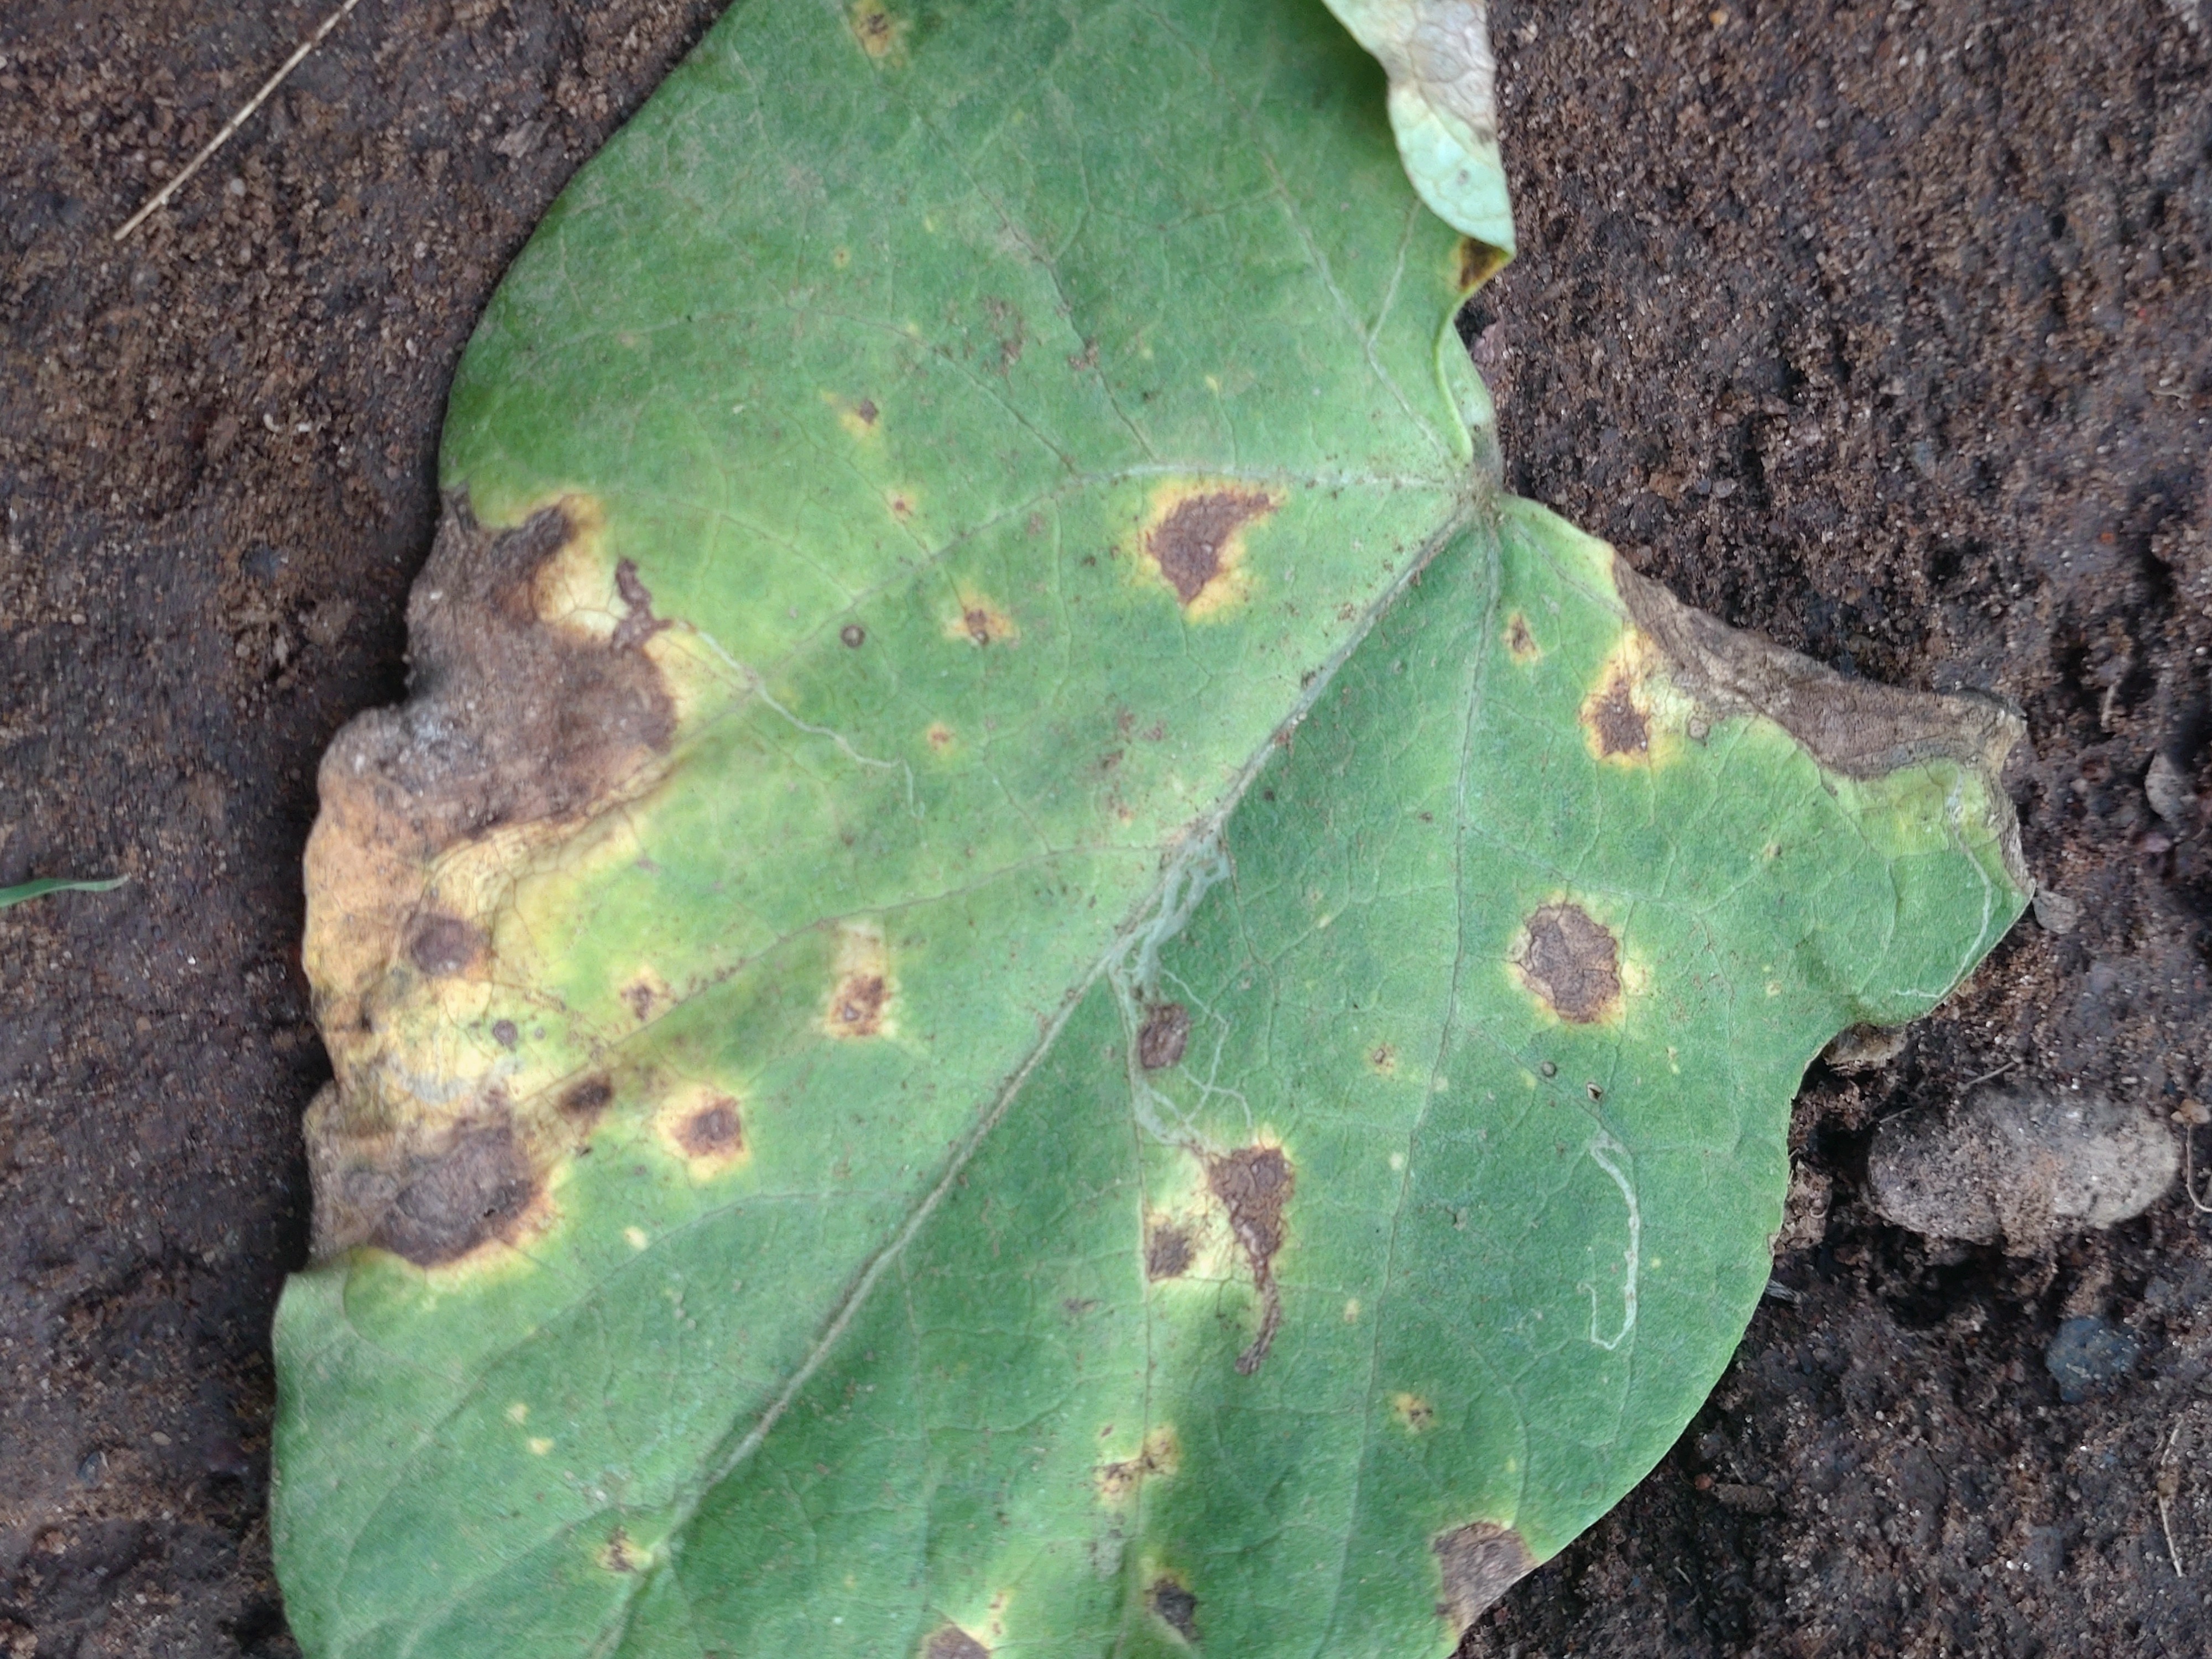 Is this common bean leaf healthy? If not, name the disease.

rust
